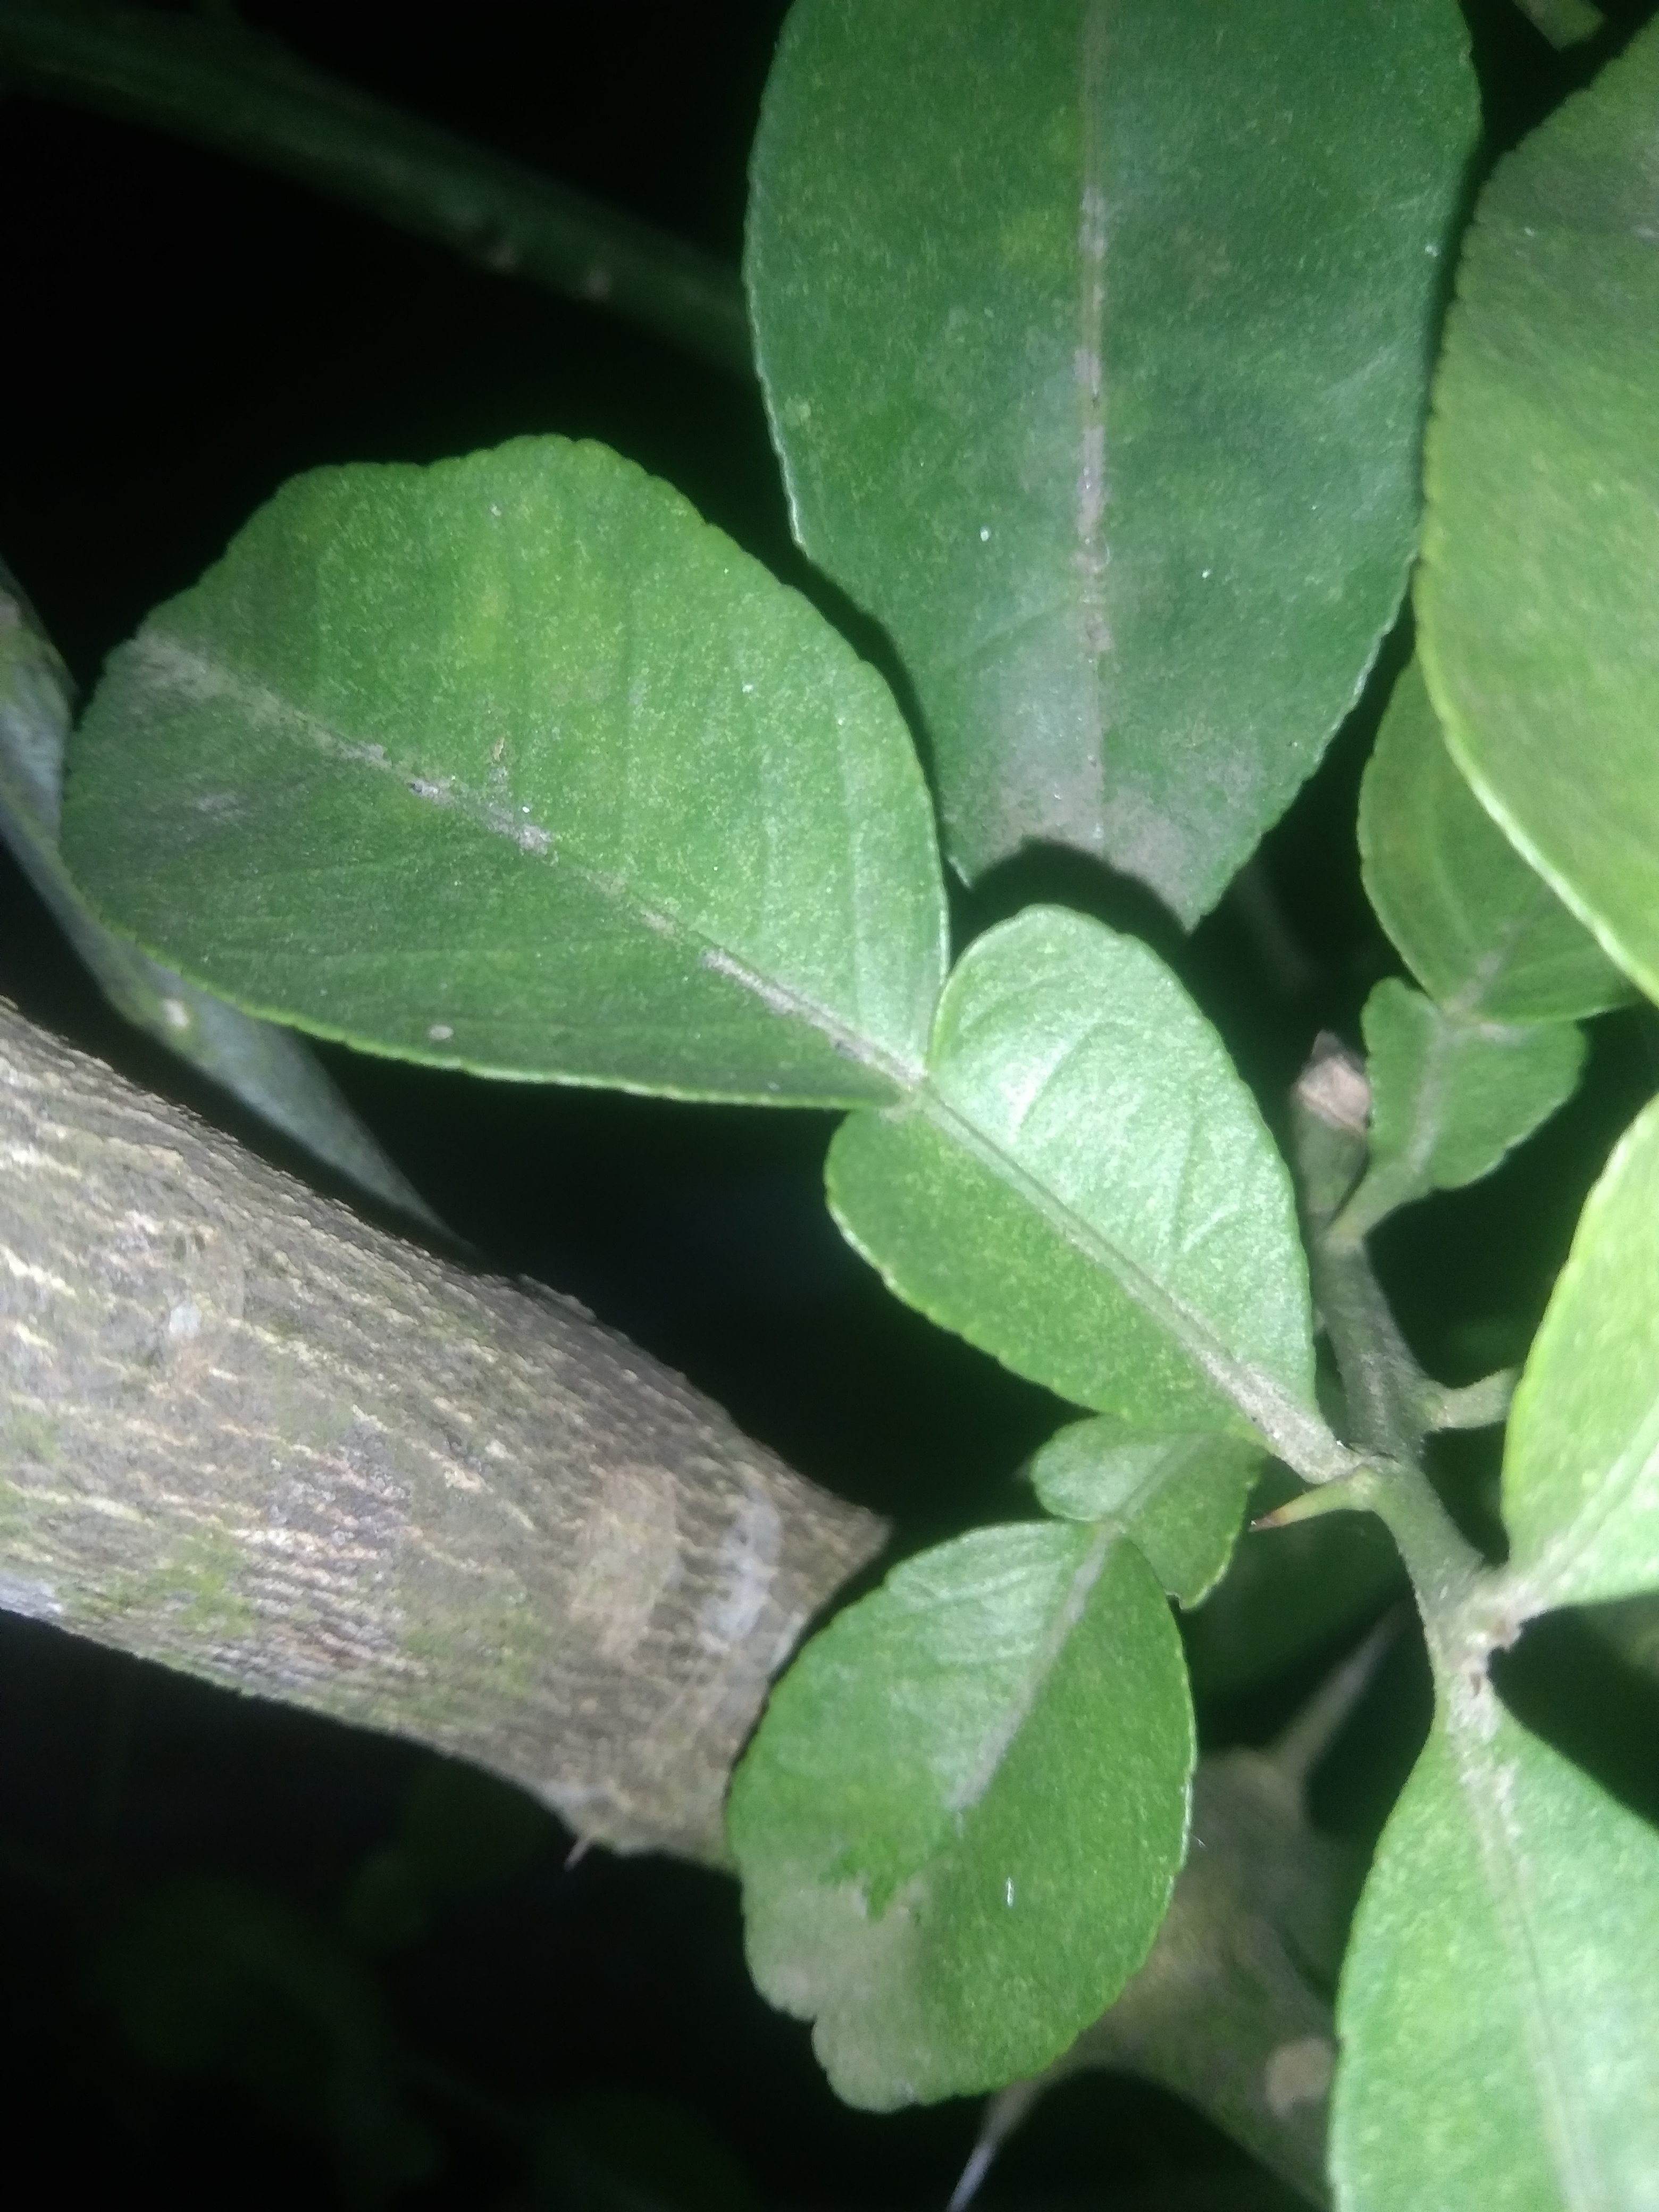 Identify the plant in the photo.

lemon
